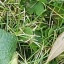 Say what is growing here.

structured weed
